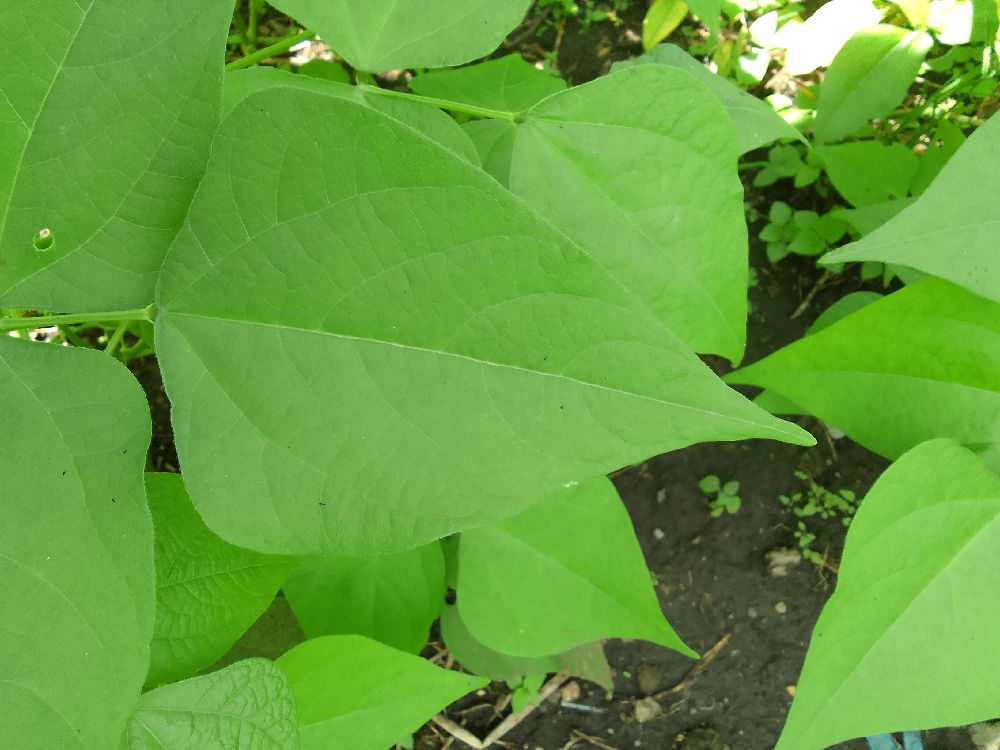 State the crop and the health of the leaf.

common bean, healthy
